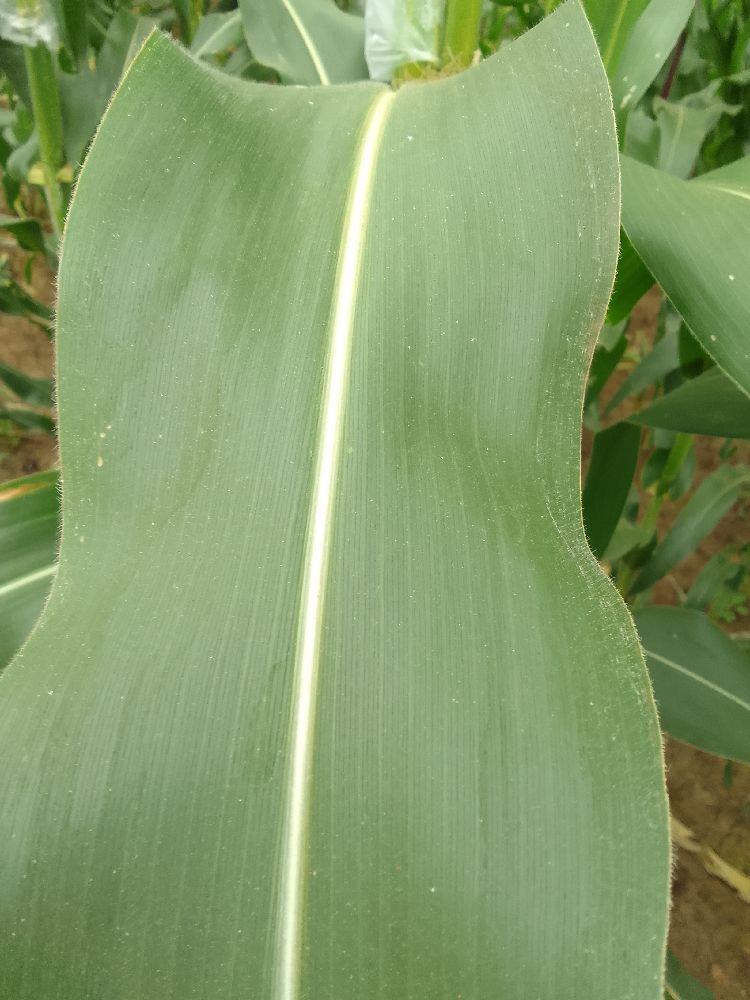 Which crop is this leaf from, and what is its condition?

maize, healthy
